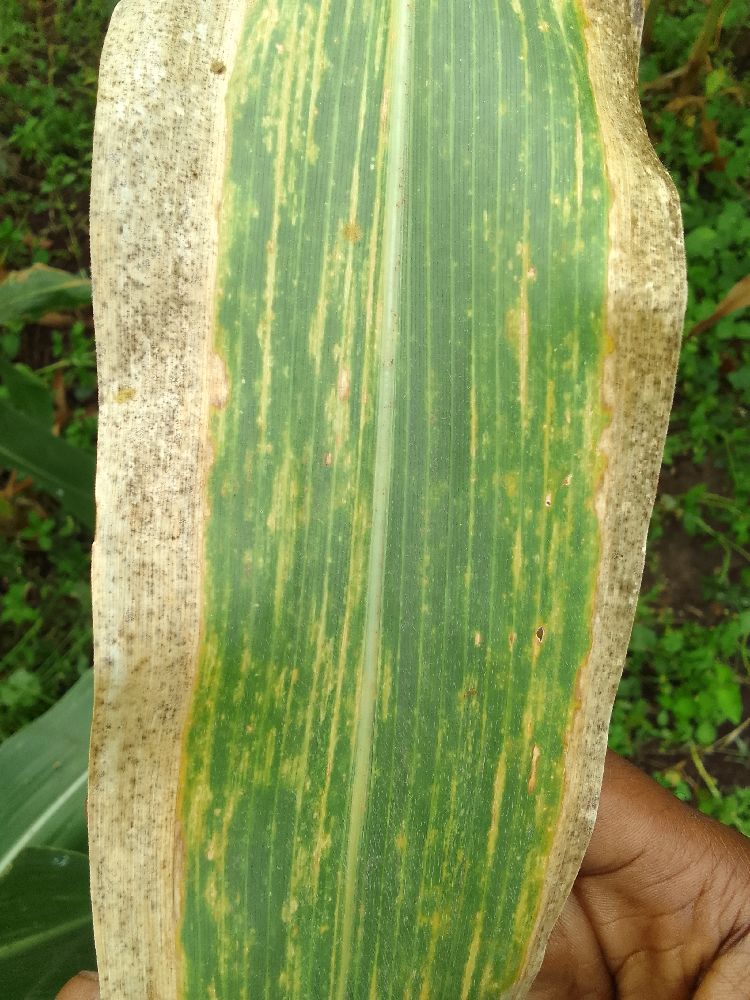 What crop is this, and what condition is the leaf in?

maize, maize lethal necrosis
